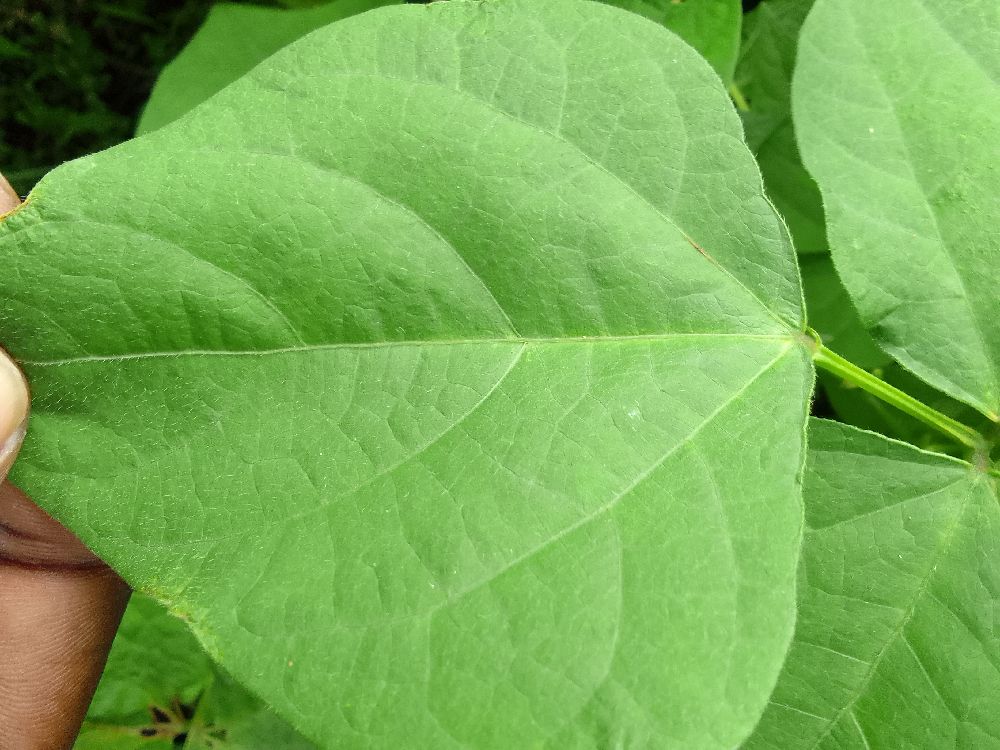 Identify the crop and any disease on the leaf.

common bean, healthy
